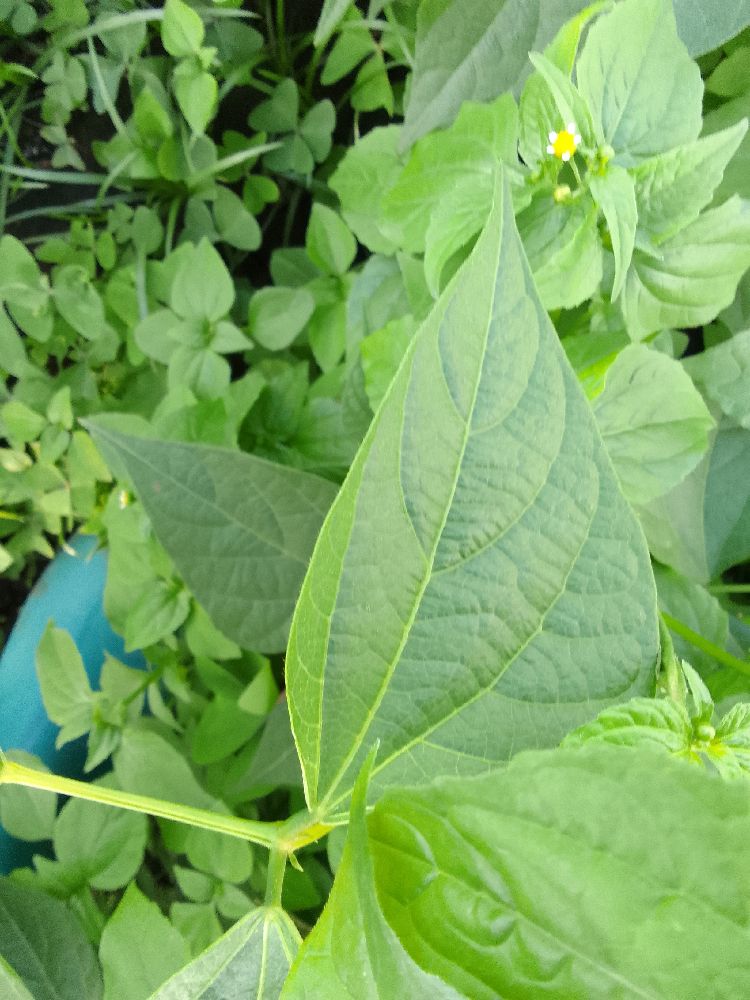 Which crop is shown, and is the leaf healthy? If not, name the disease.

common bean, healthy
